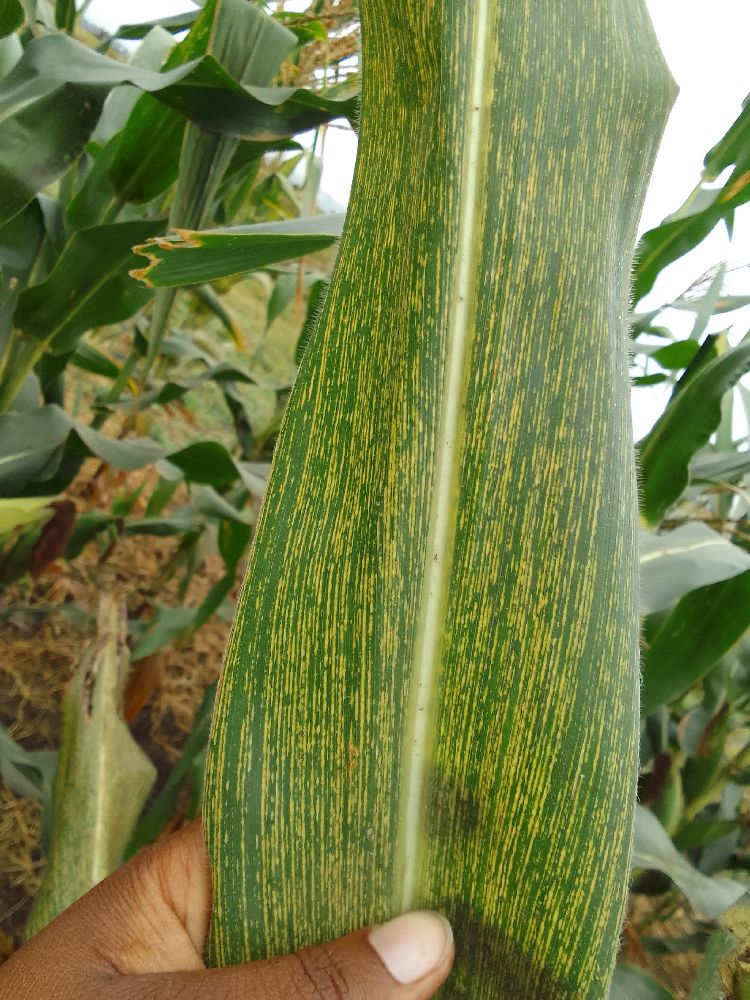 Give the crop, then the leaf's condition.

maize, maize streak virus
